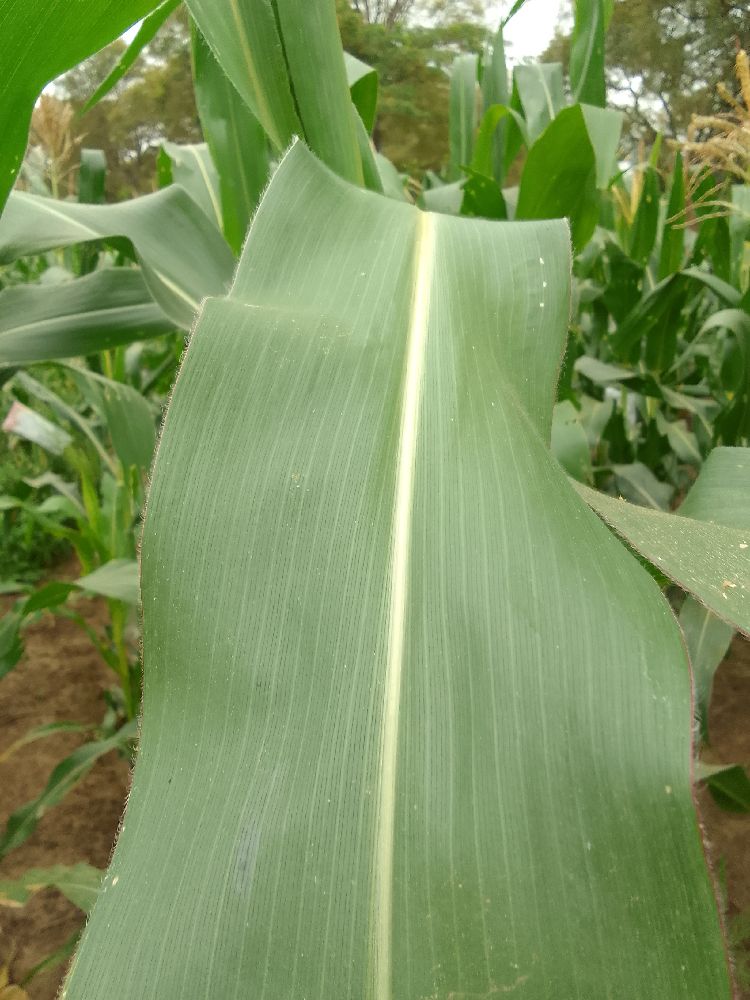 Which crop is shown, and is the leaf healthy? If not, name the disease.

maize, healthy
